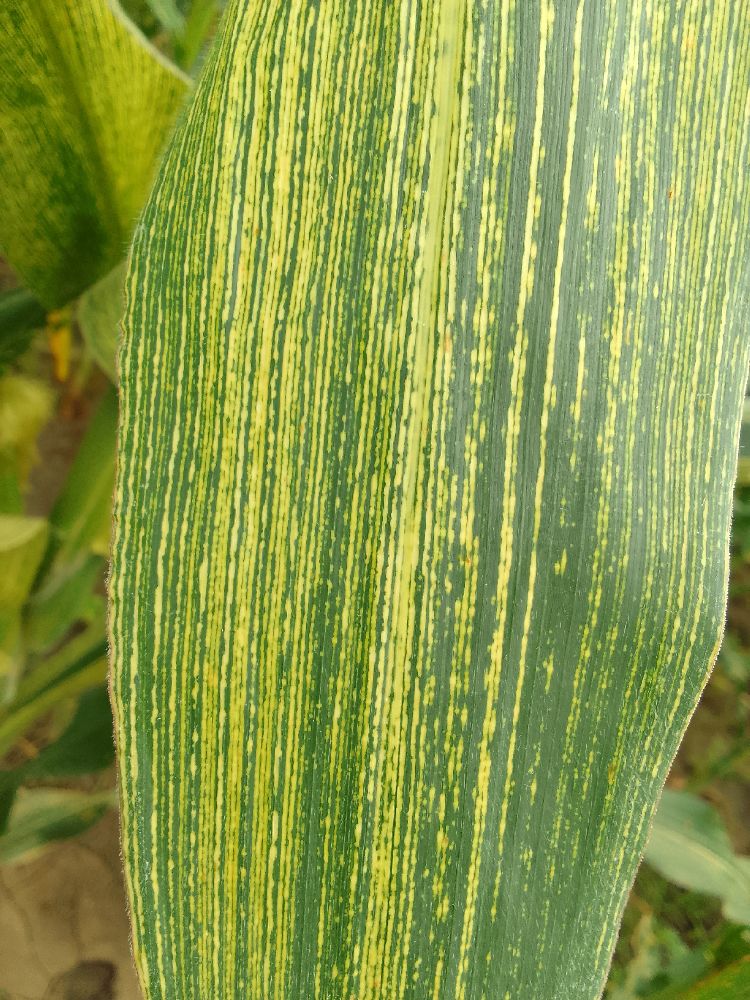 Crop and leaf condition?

maize, maize streak virus
